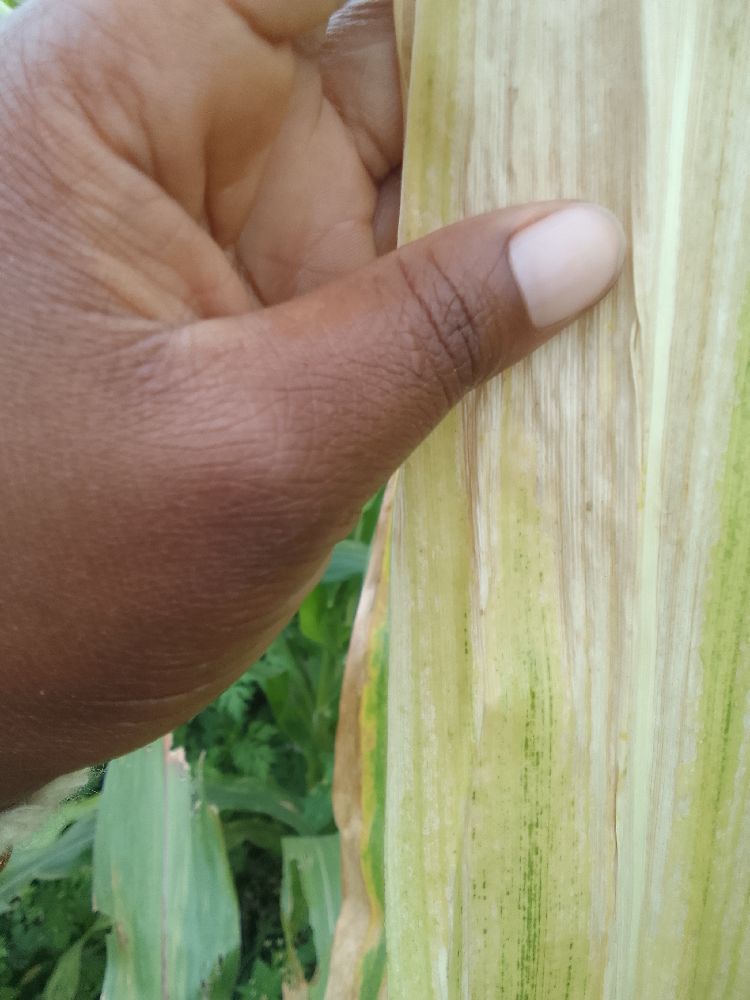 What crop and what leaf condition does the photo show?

maize, maize lethal necrosis
